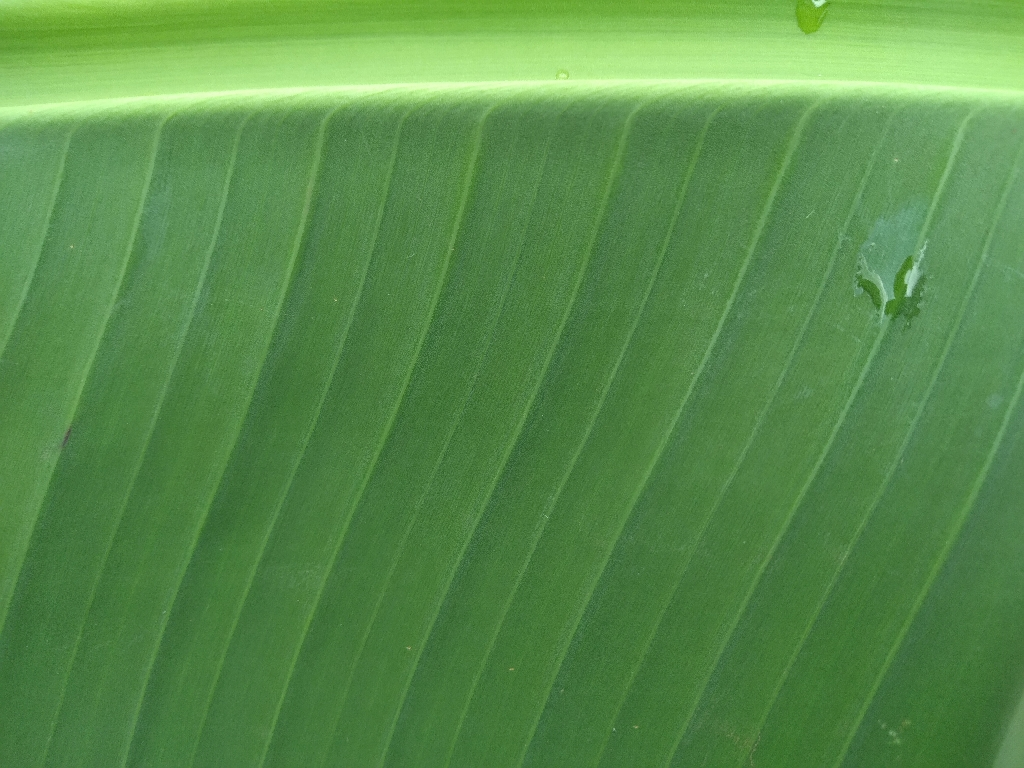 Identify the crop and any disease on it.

banana, healthy
